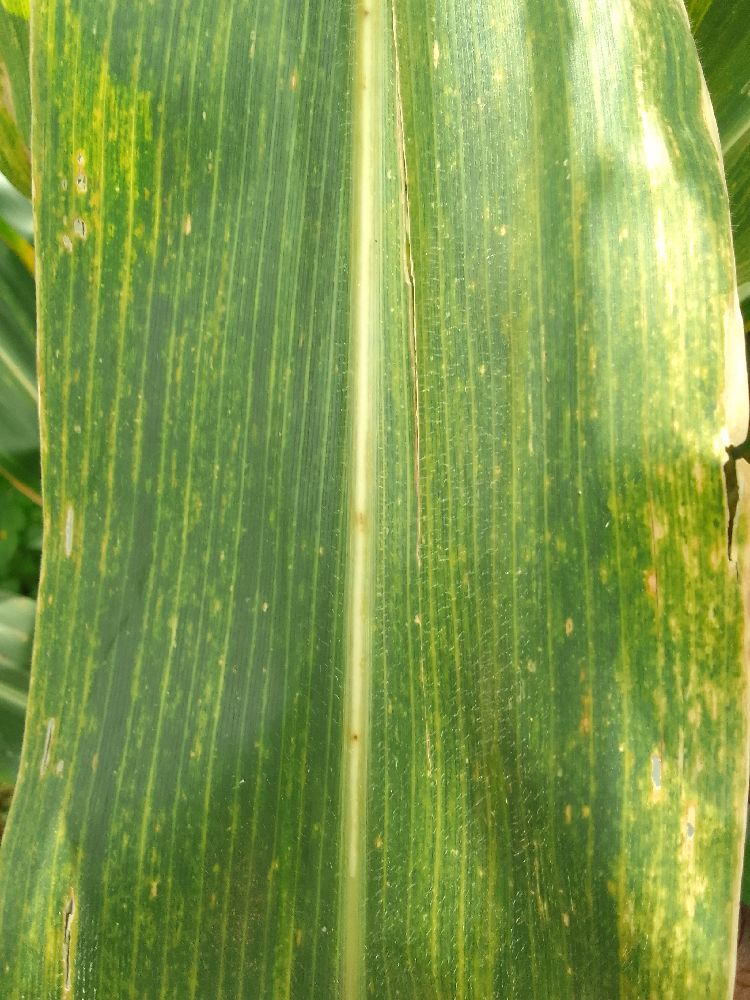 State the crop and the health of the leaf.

maize, maize lethal necrosis
